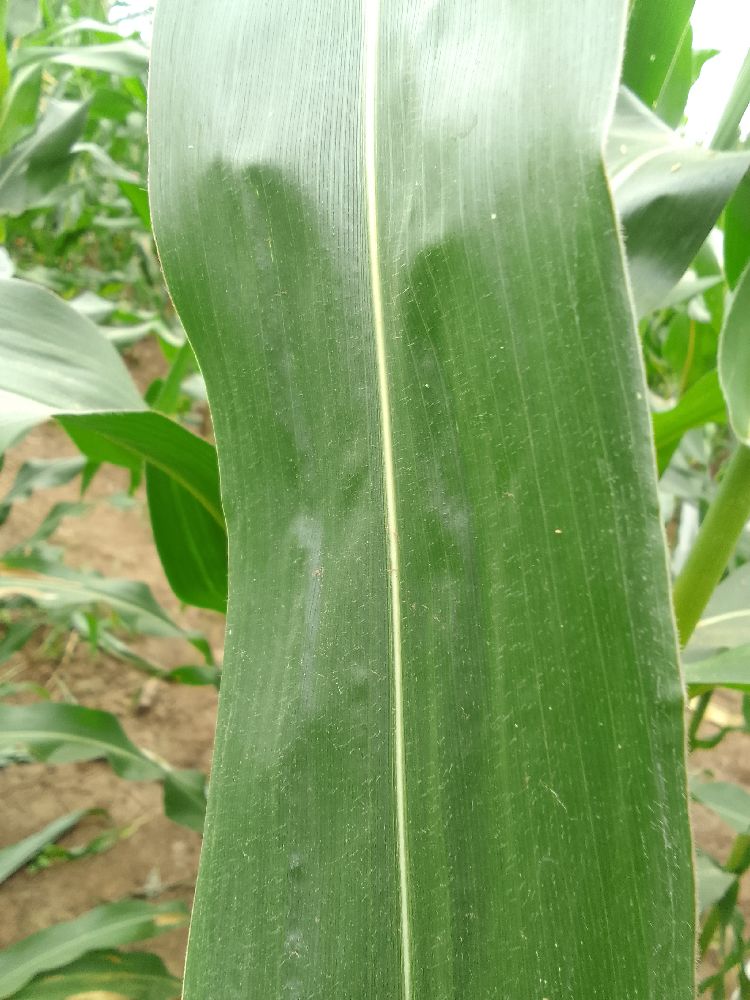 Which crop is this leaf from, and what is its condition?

maize, healthy
